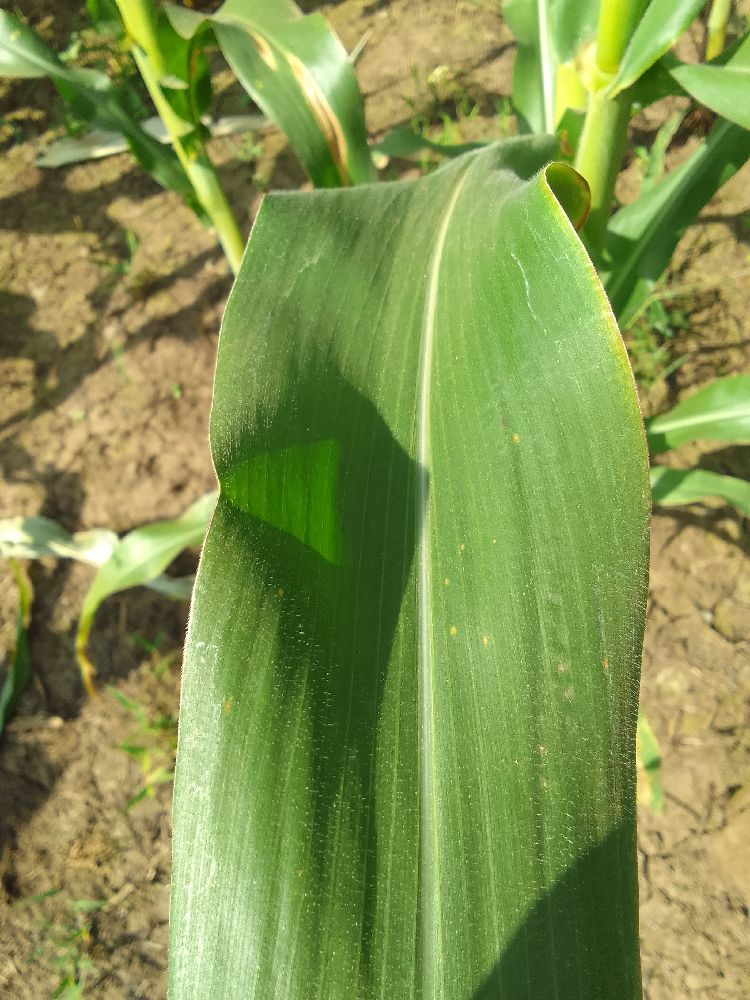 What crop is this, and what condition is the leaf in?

maize, healthy
